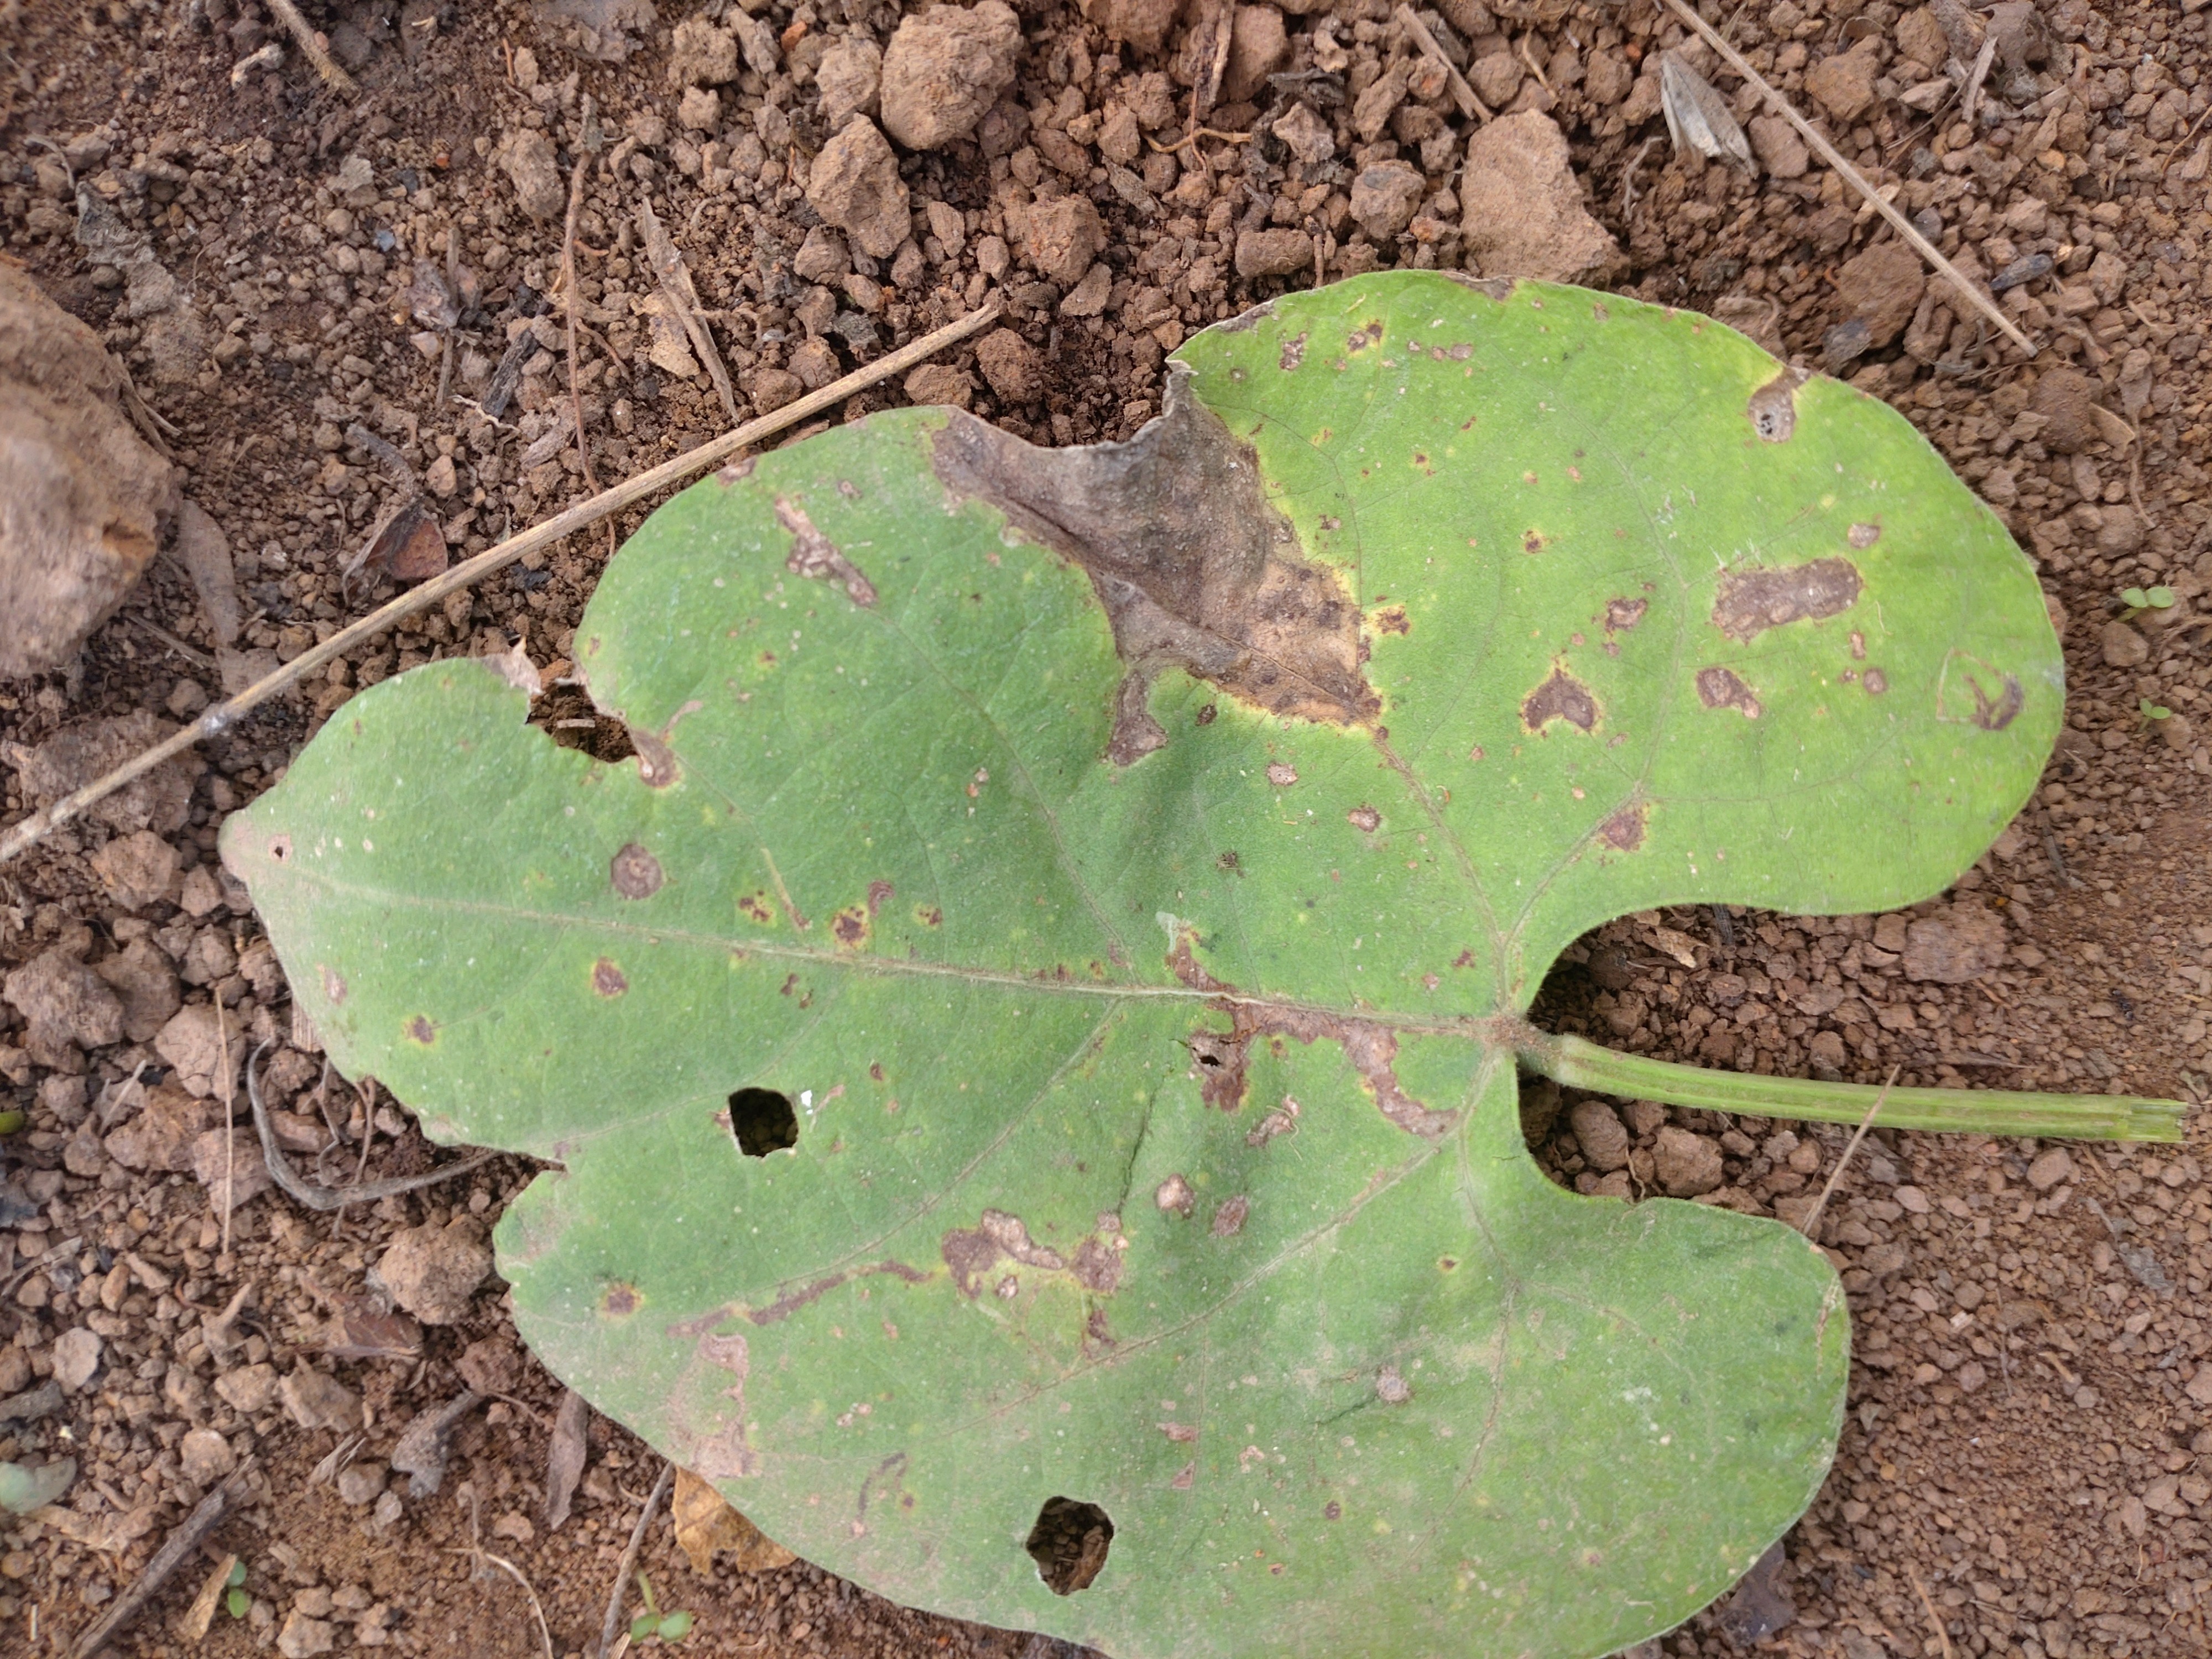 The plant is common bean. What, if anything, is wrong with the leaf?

rust
